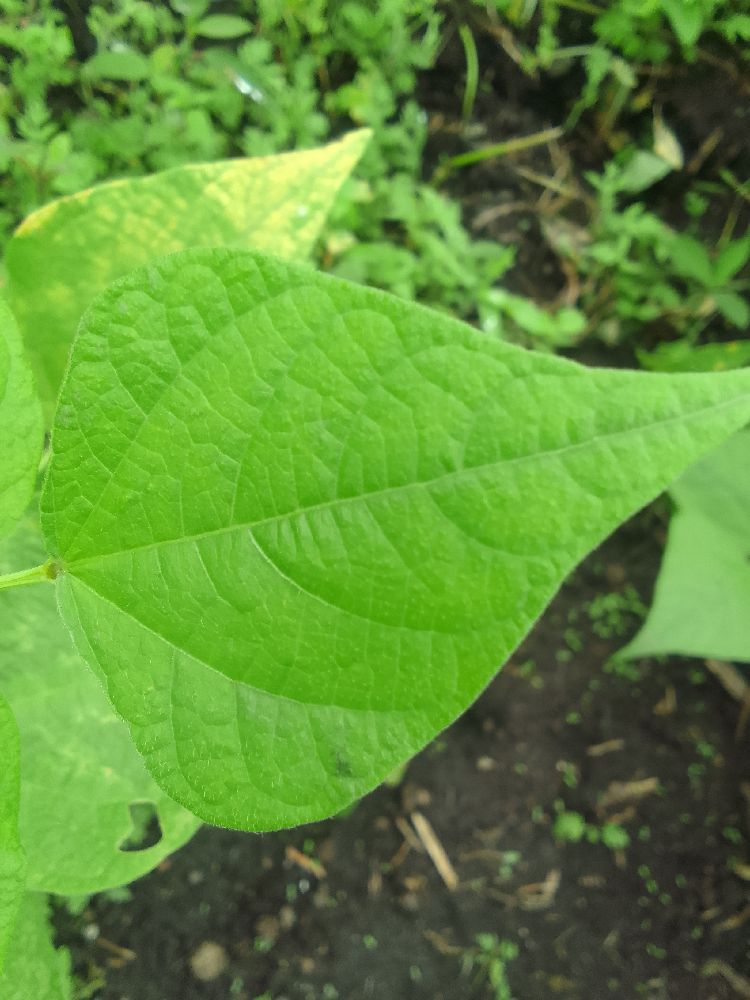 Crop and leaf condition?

common bean, healthy
